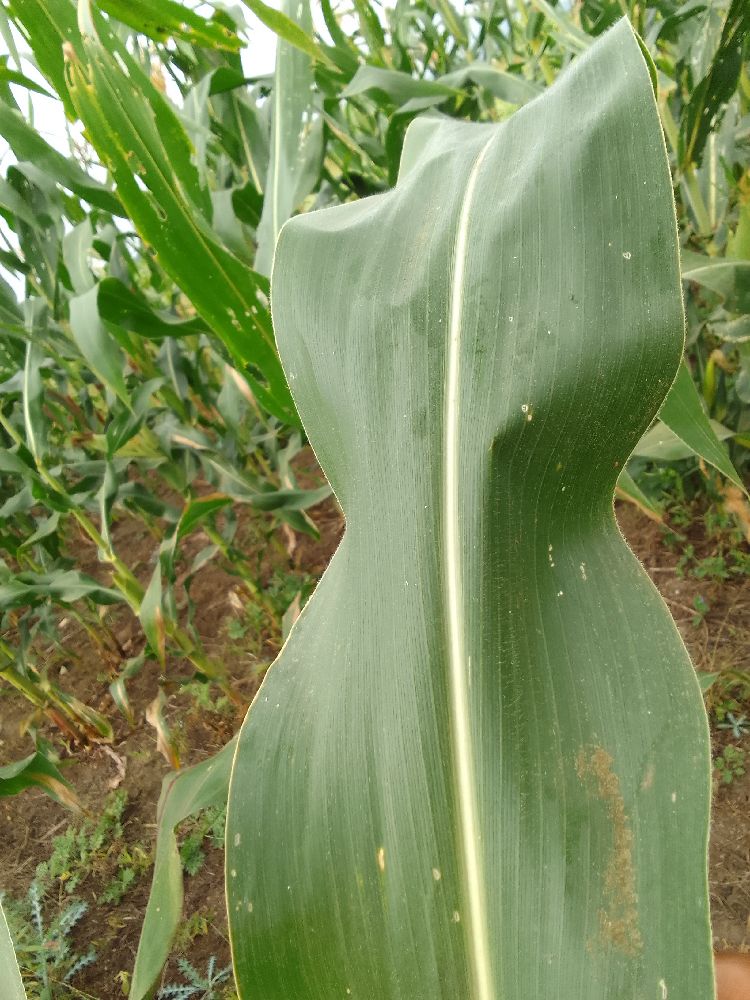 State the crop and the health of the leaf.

maize, healthy
